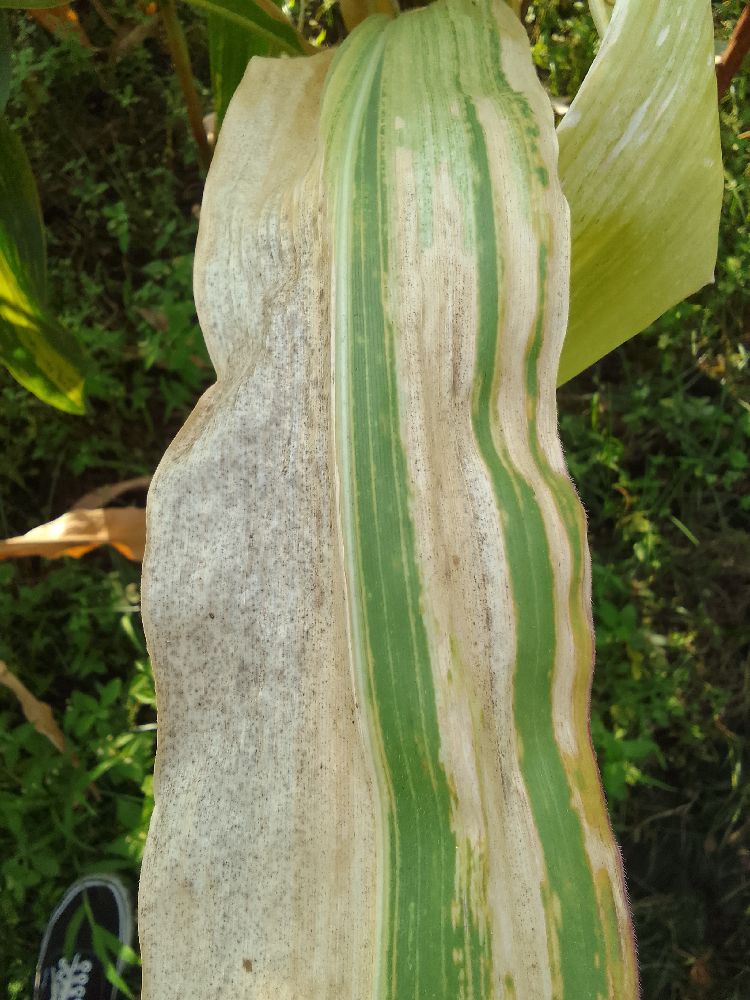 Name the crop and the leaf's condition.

maize, maize lethal necrosis
